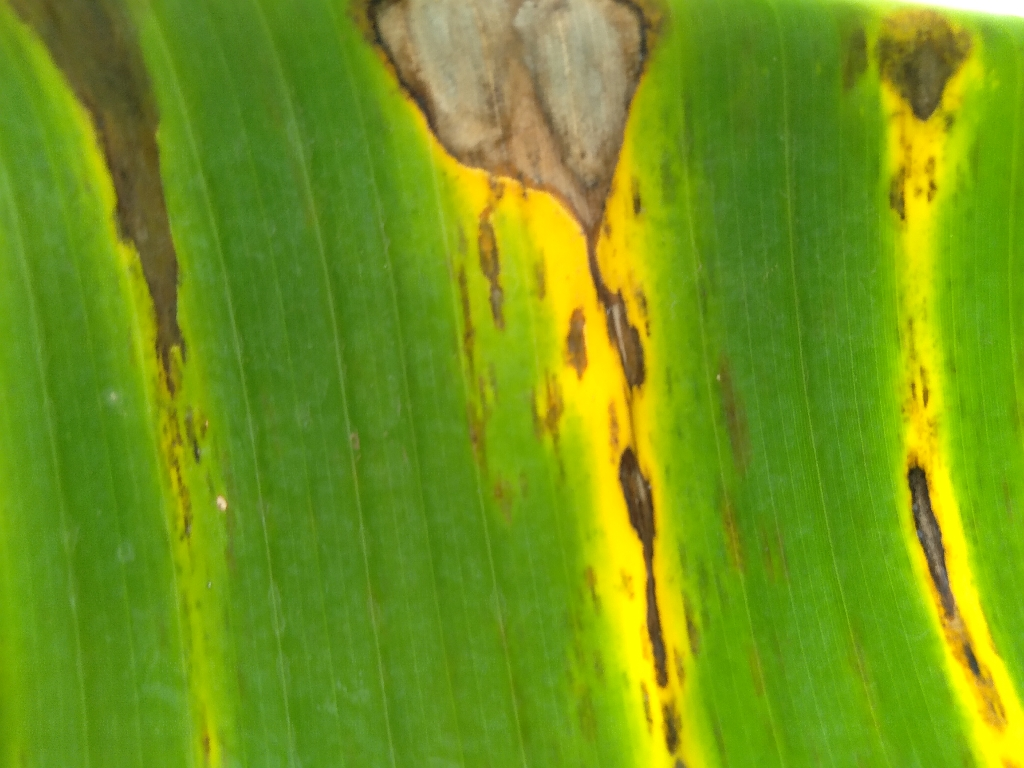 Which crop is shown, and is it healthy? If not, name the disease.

banana, black sigatoka
